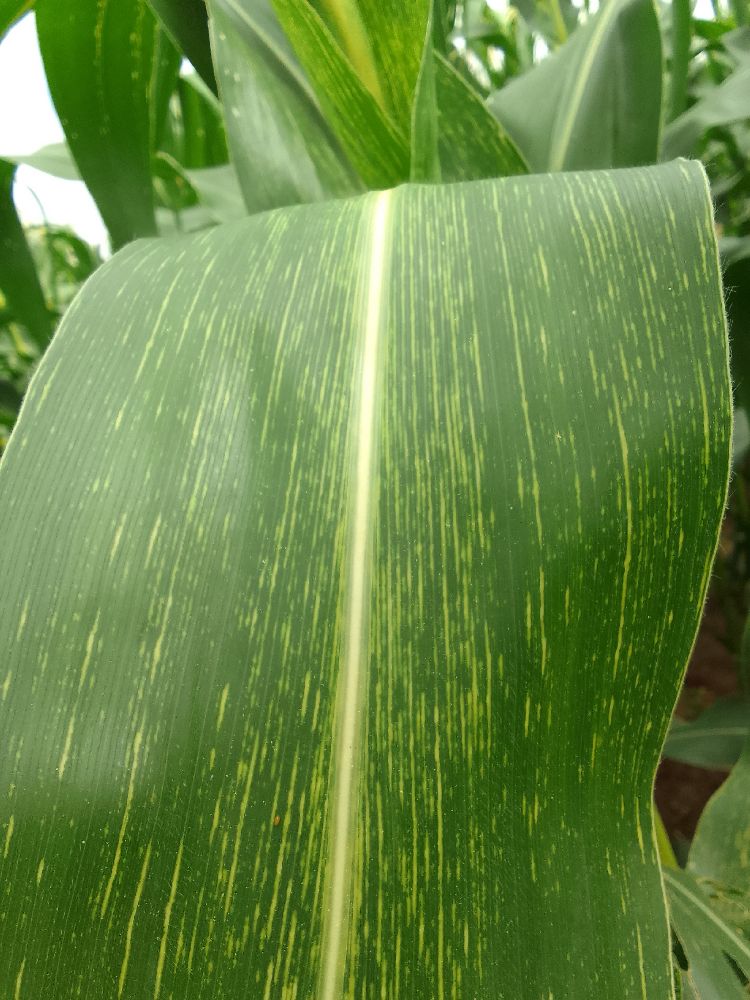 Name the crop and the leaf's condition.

maize, maize streak virus
